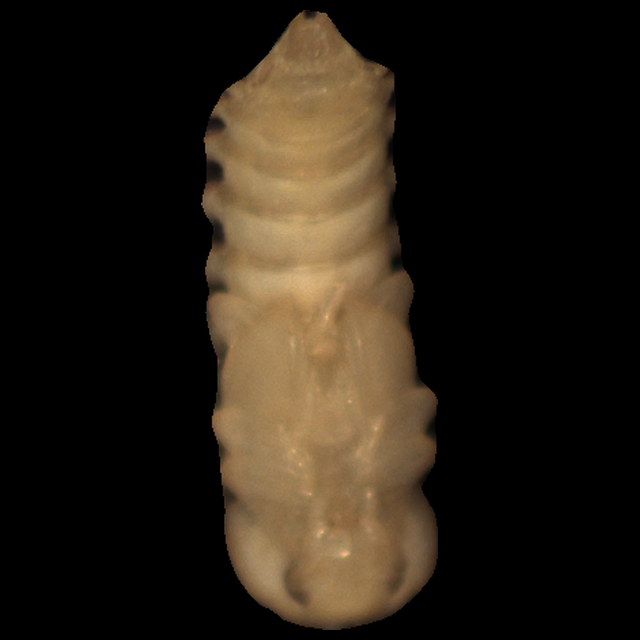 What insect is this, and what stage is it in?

mealworm pupa
